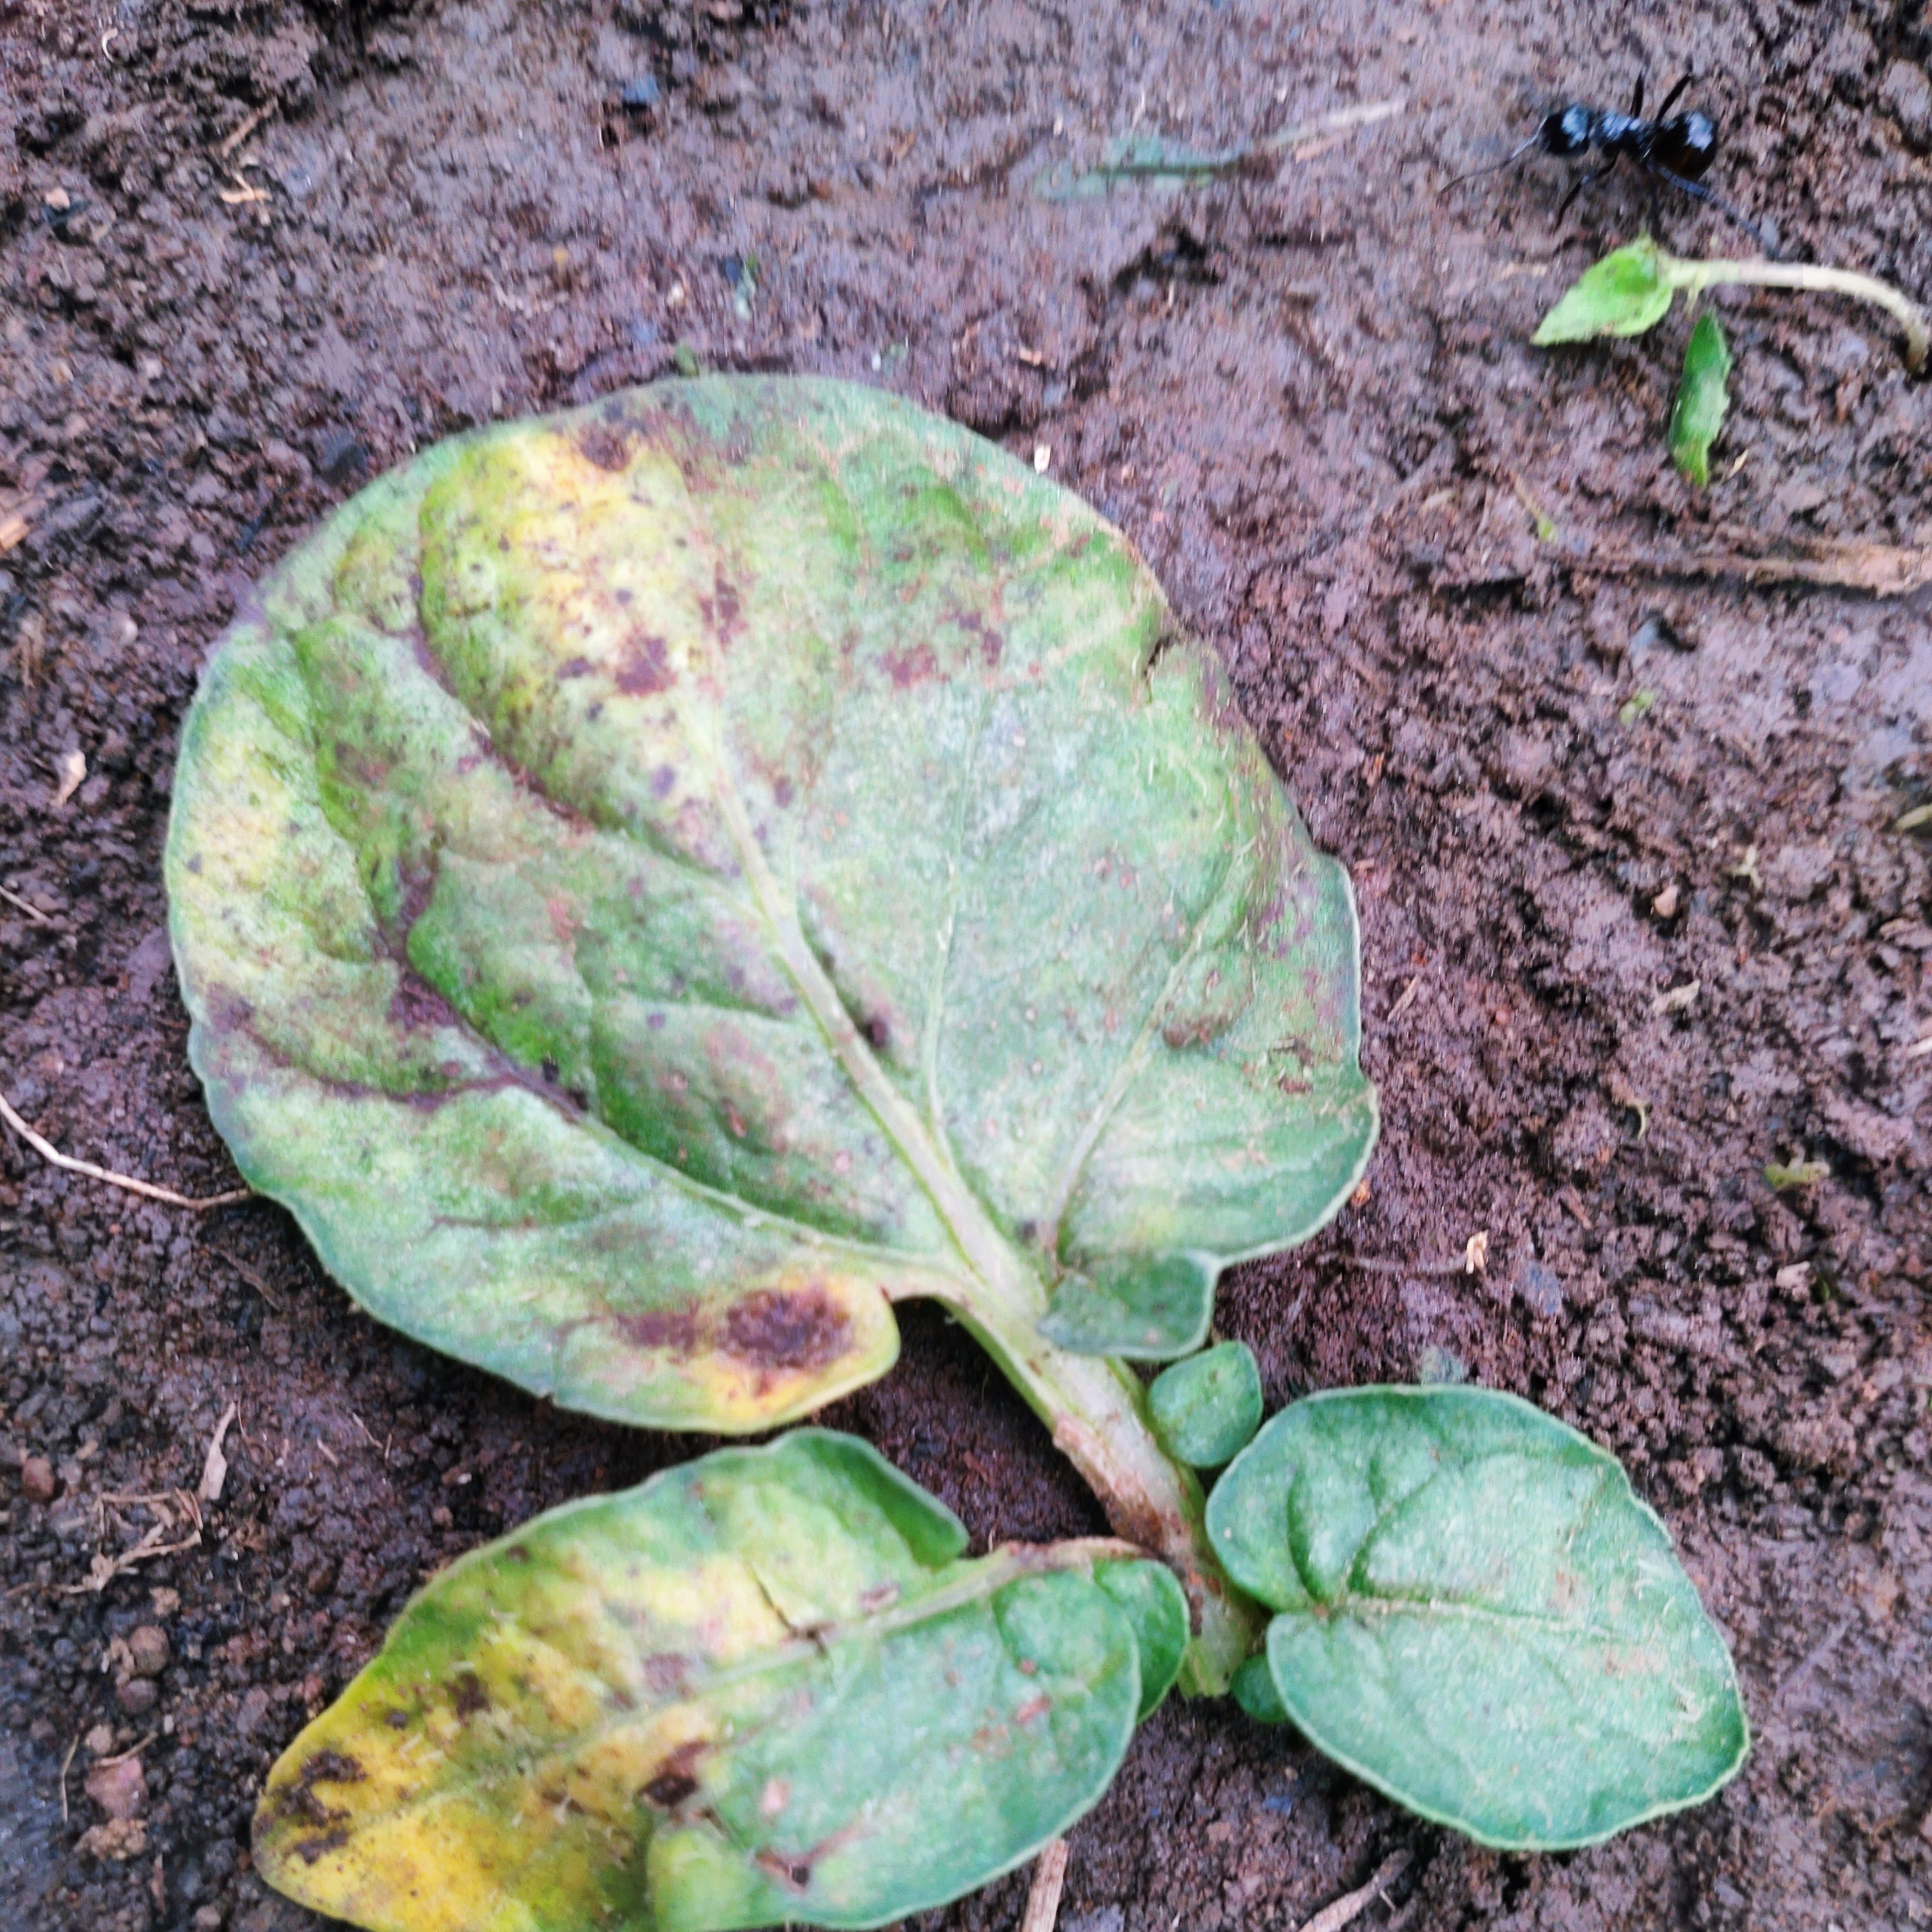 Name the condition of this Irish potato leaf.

late blight
